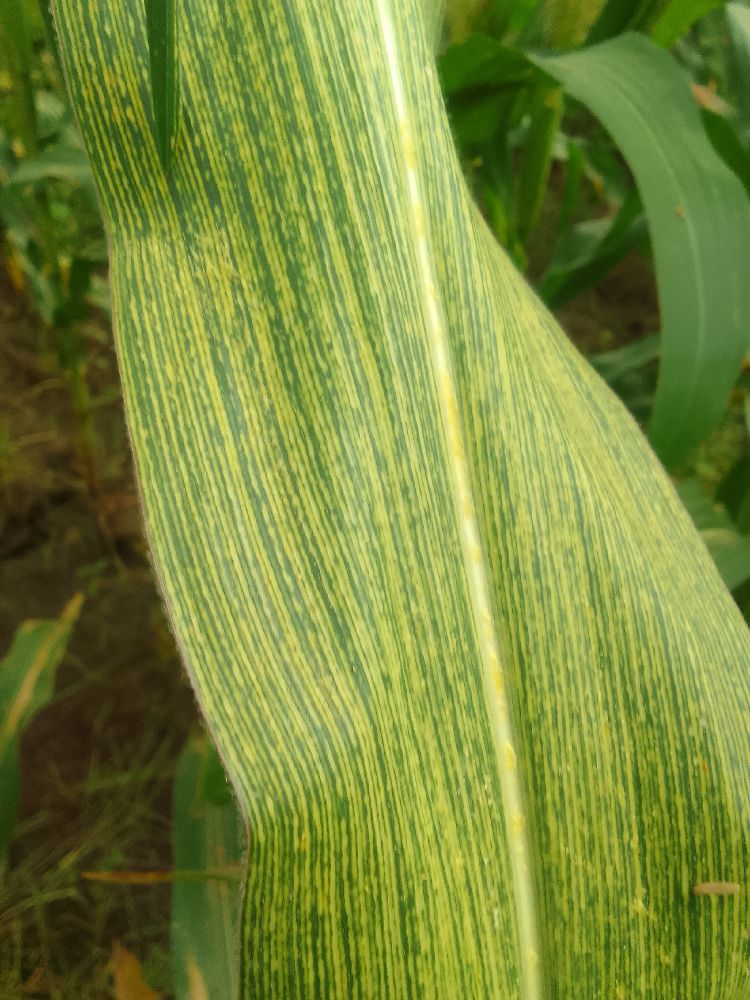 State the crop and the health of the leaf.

maize, maize streak virus
